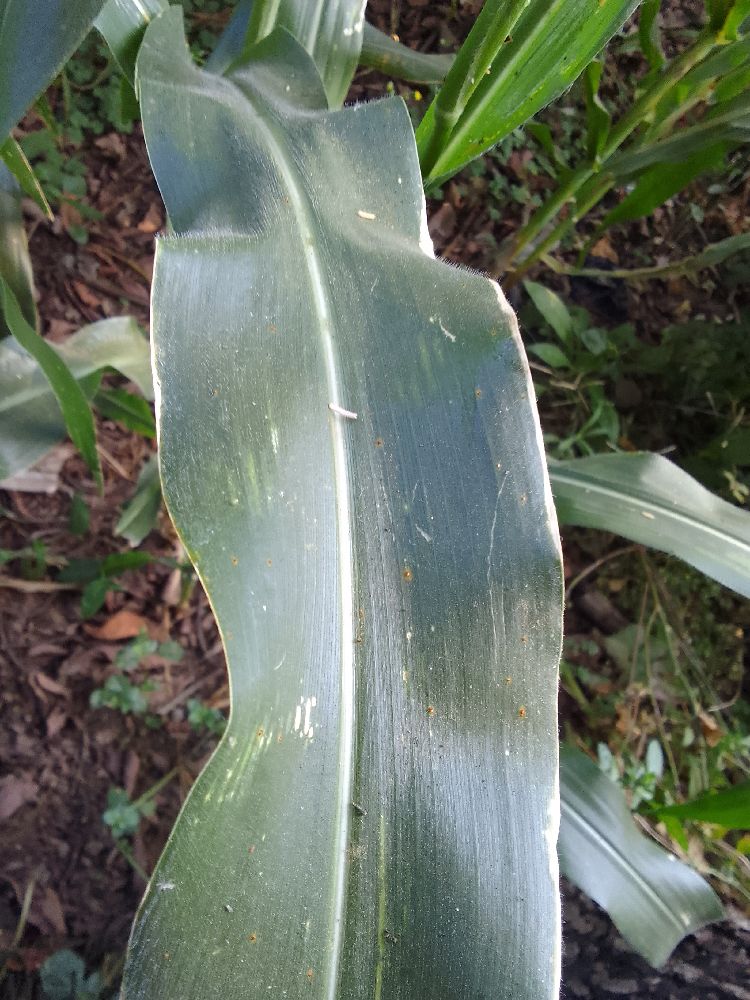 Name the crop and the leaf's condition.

maize, healthy
